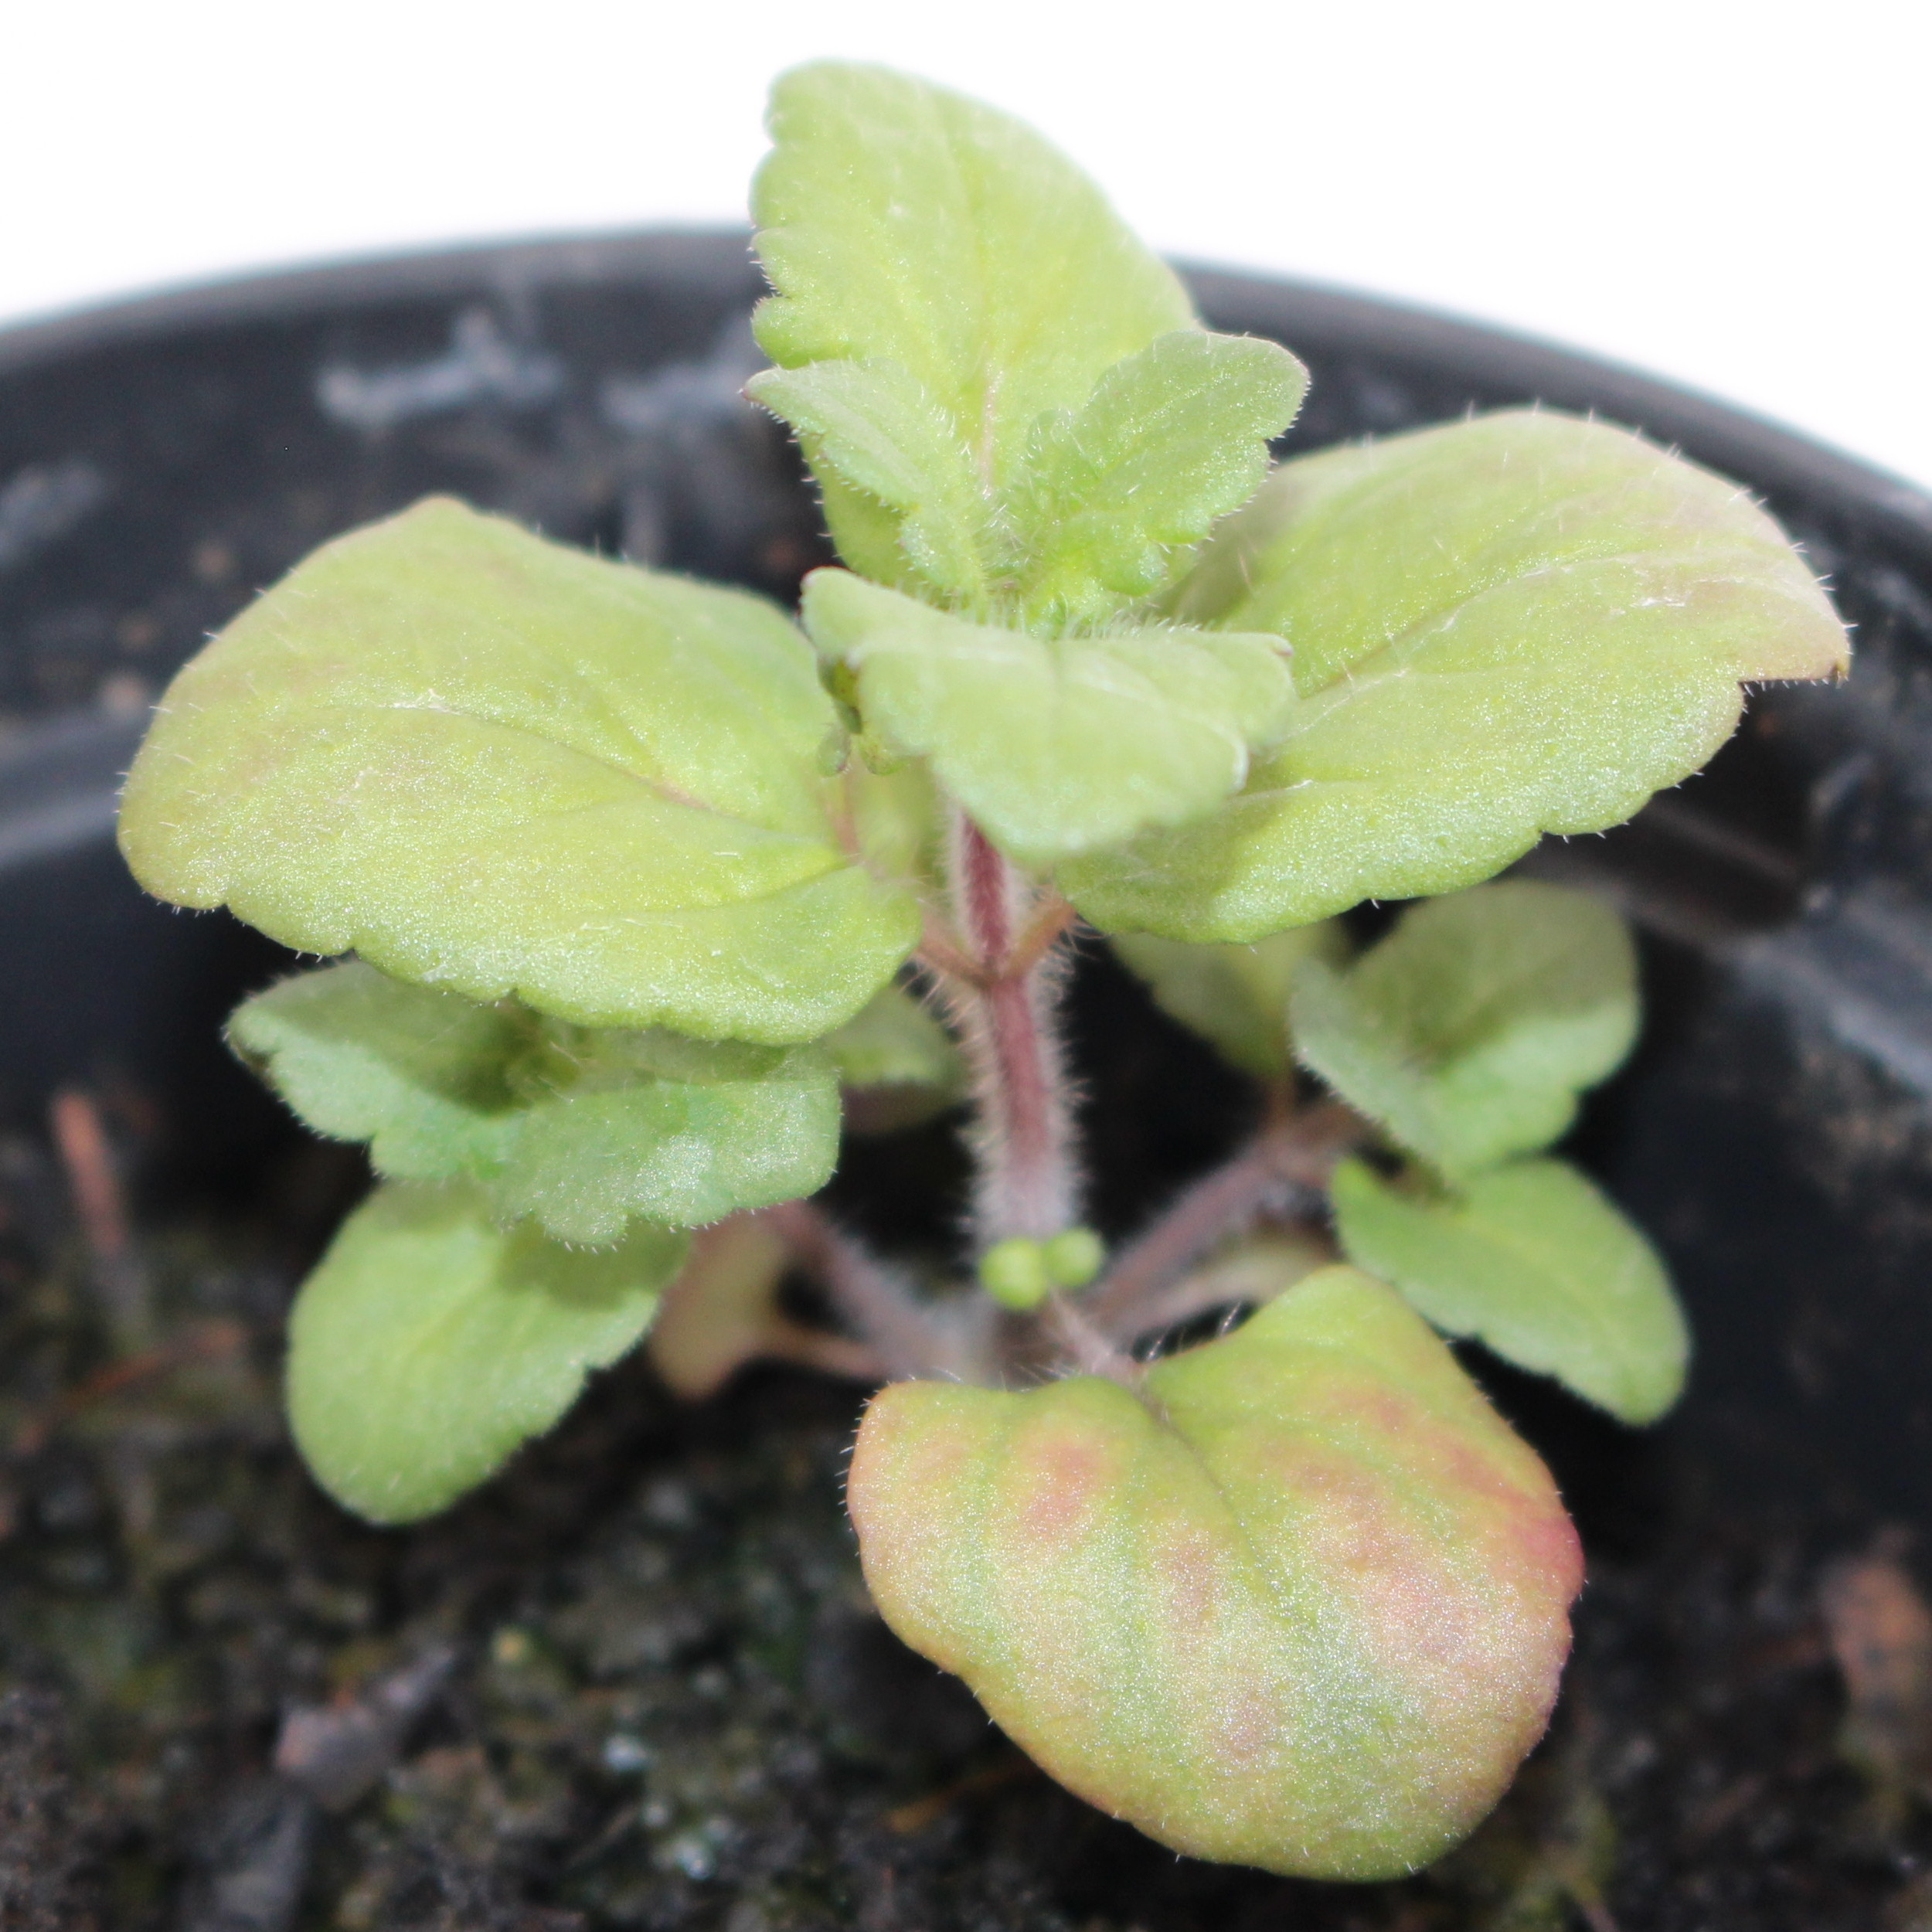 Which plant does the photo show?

Veronica persica
